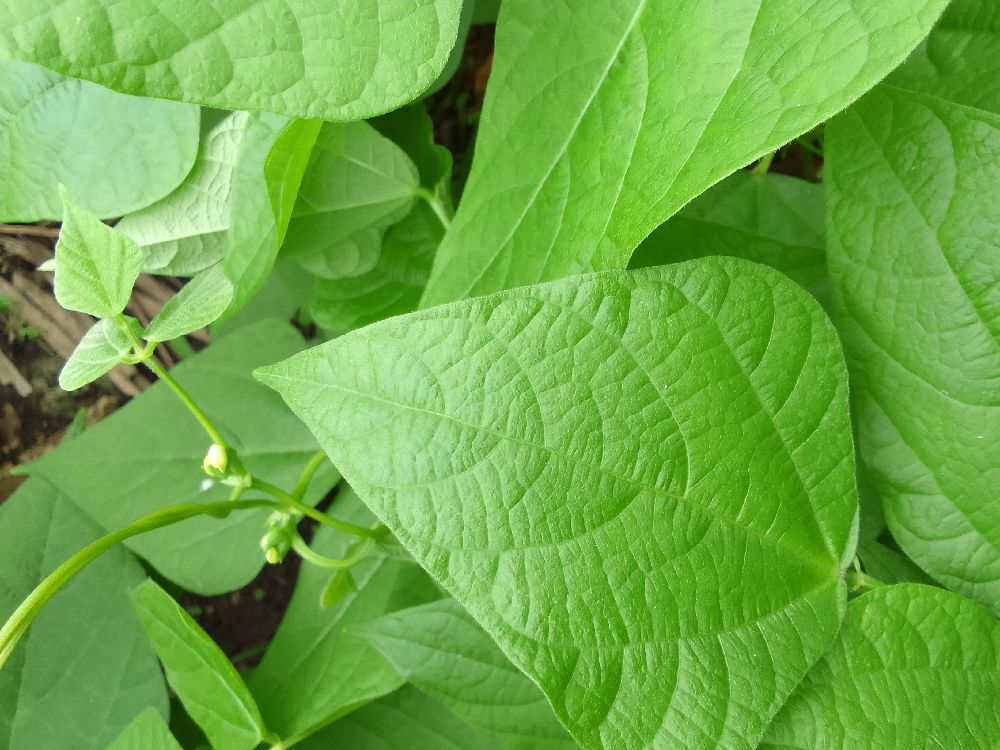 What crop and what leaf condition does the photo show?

common bean, healthy
